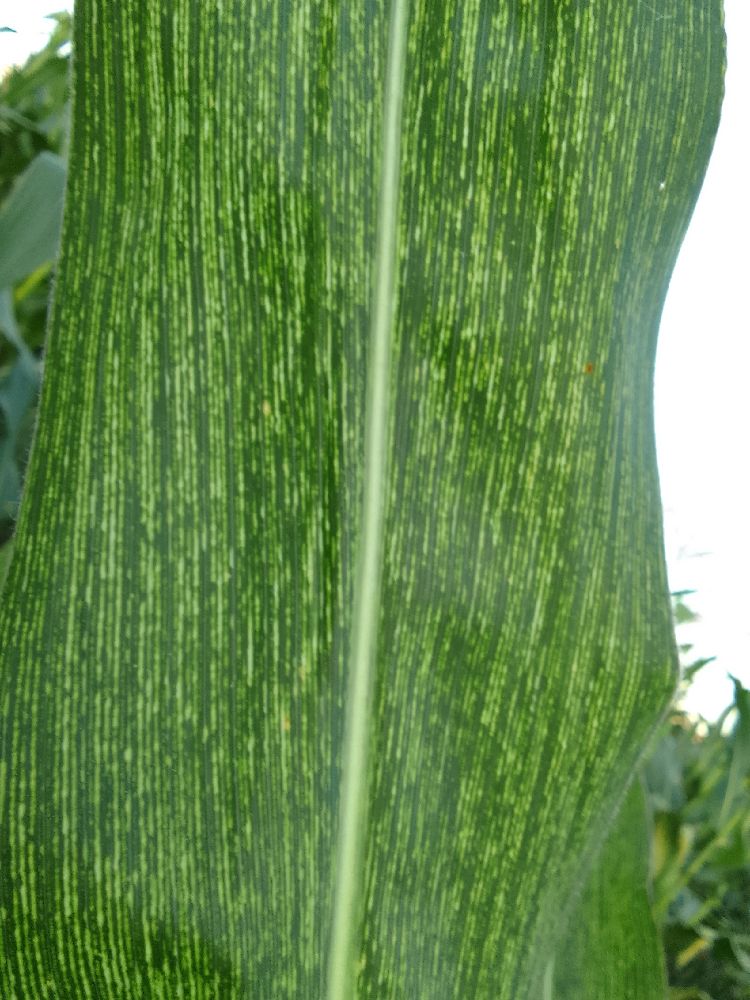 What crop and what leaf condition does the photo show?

maize, maize streak virus
